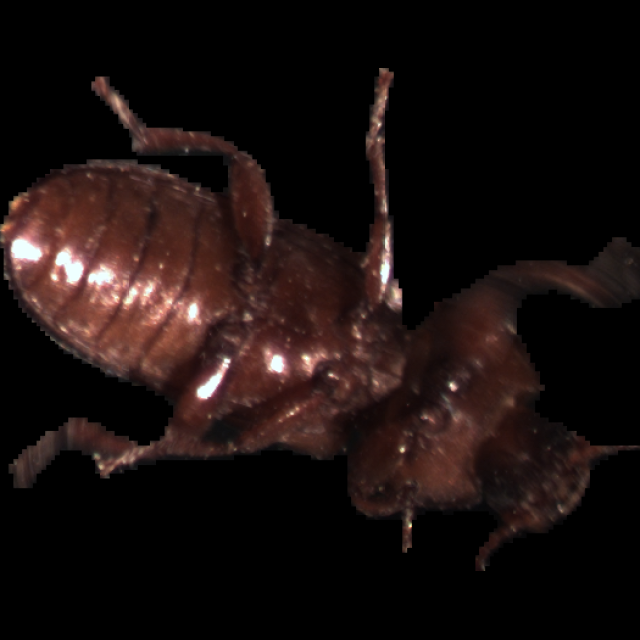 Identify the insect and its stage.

mealworm beetle
